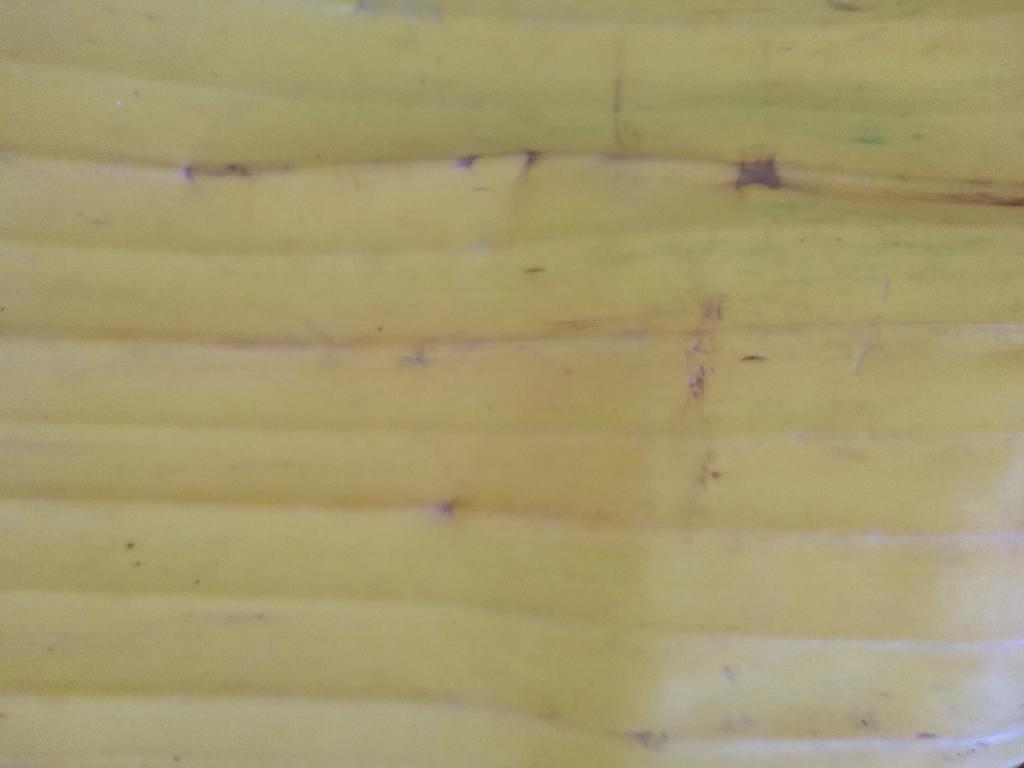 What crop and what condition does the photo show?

banana, fusarium wilt race 1
